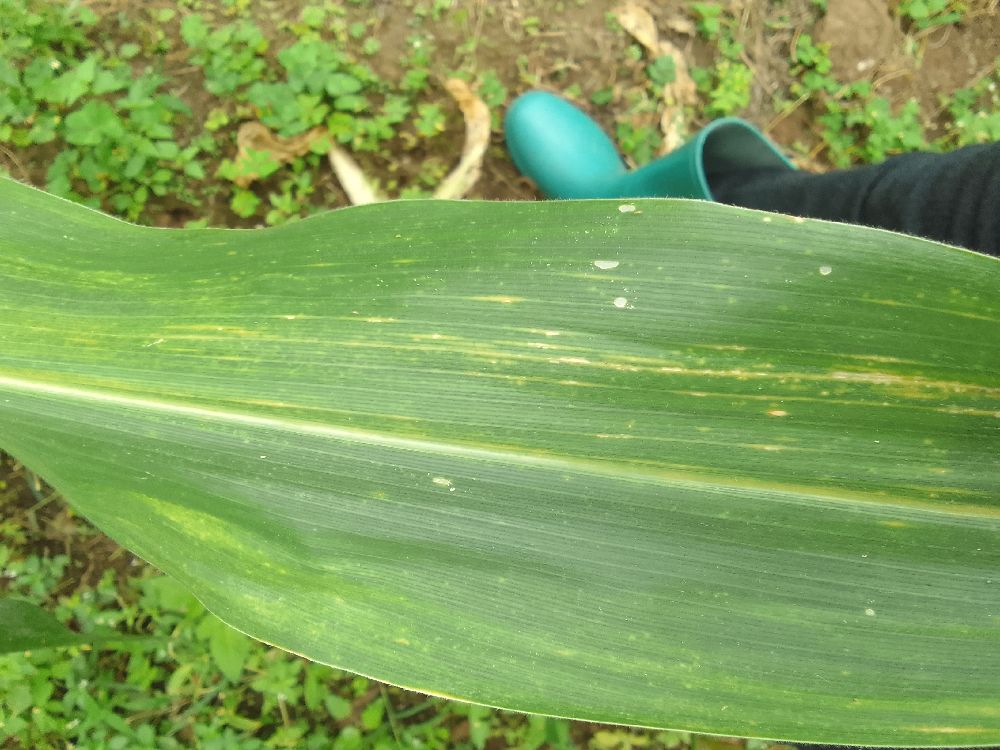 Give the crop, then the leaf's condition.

maize, maize lethal necrosis
